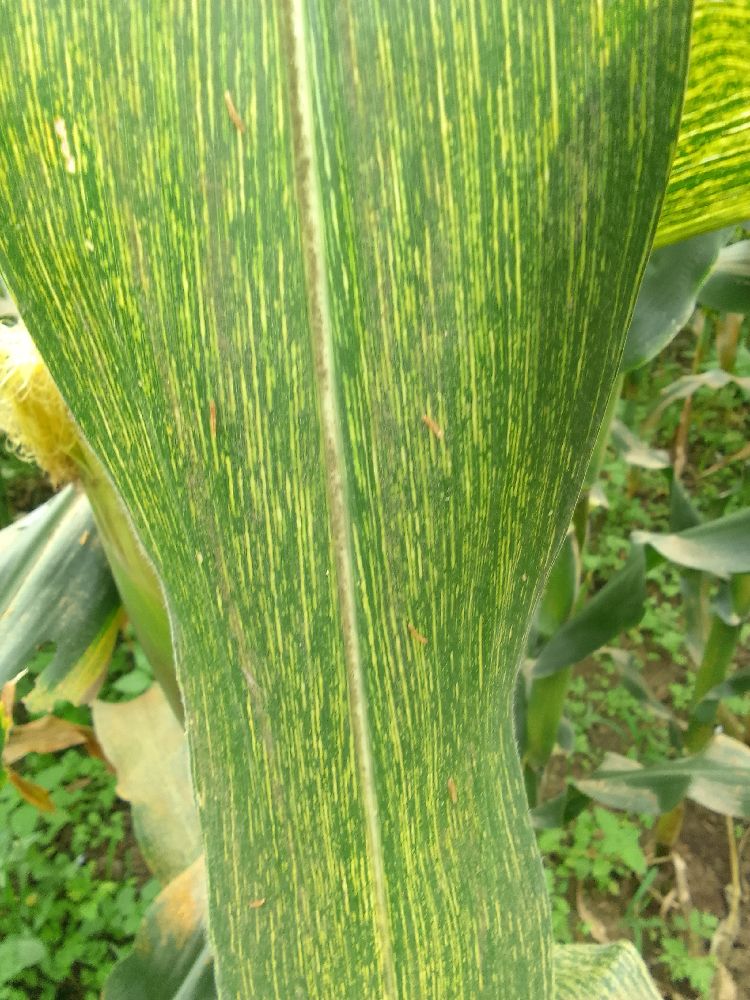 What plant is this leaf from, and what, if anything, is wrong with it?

maize, maize streak virus
